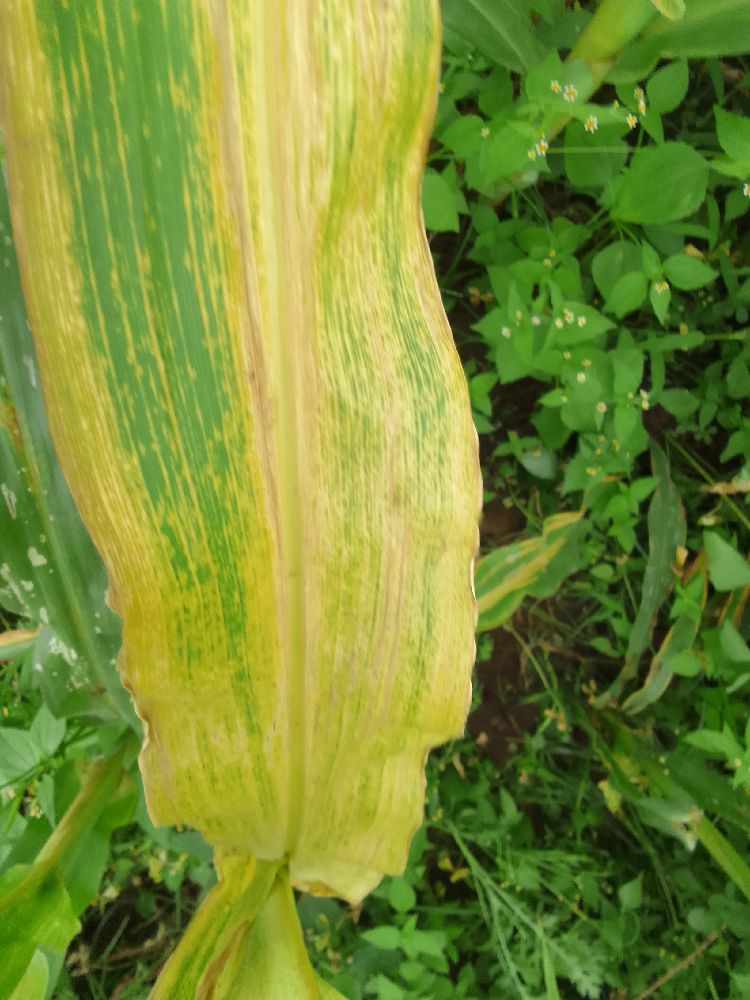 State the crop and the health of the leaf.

maize, maize lethal necrosis
